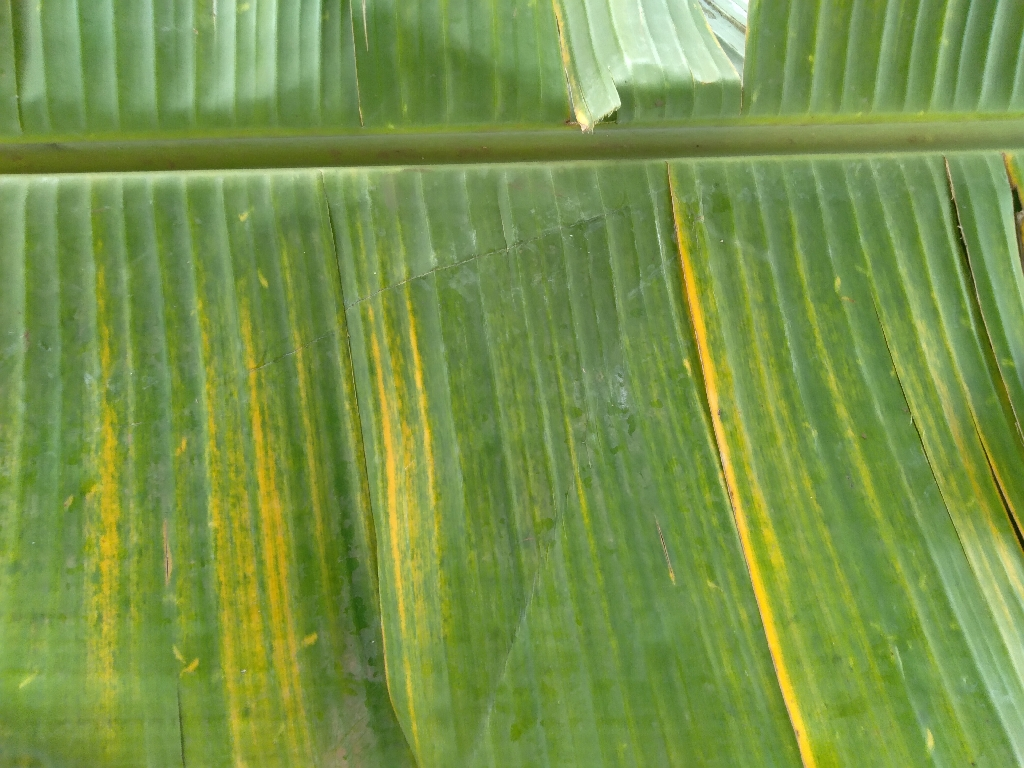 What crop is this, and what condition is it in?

banana, fusarium wilt race 1
